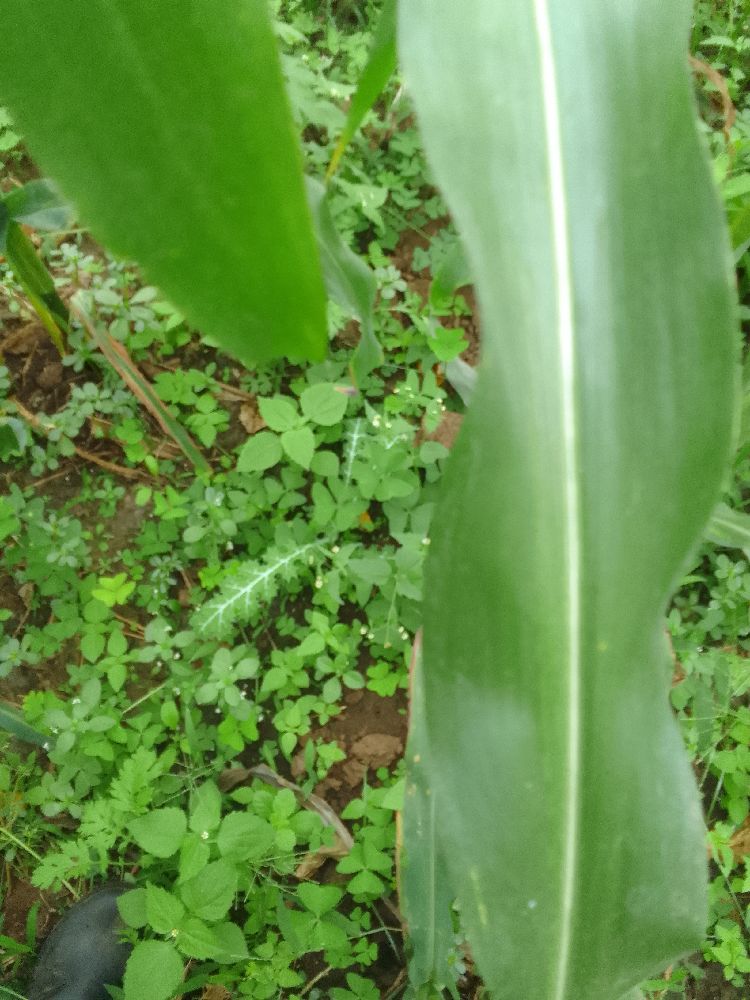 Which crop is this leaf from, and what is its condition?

maize, healthy
